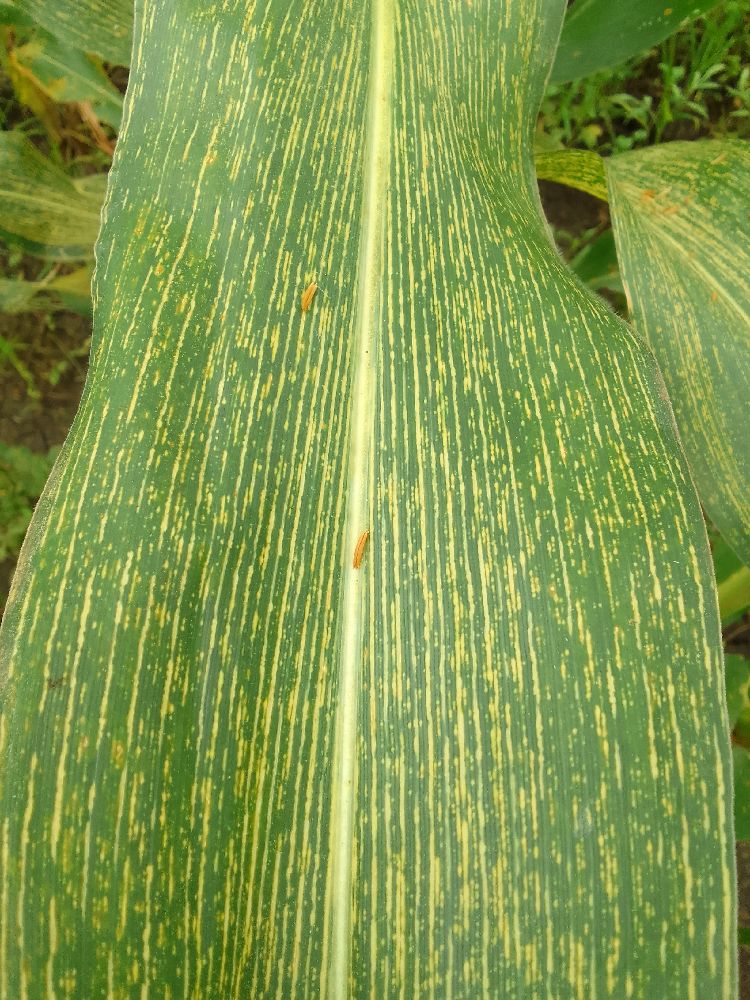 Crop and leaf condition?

maize, maize streak virus
